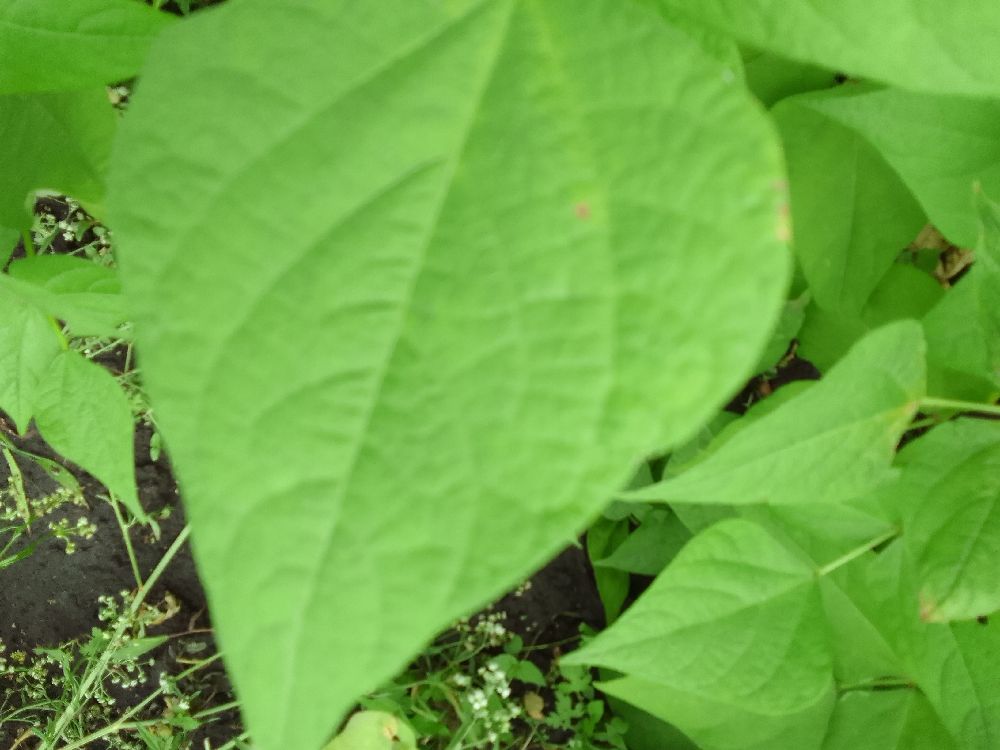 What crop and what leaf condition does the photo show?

common bean, healthy
